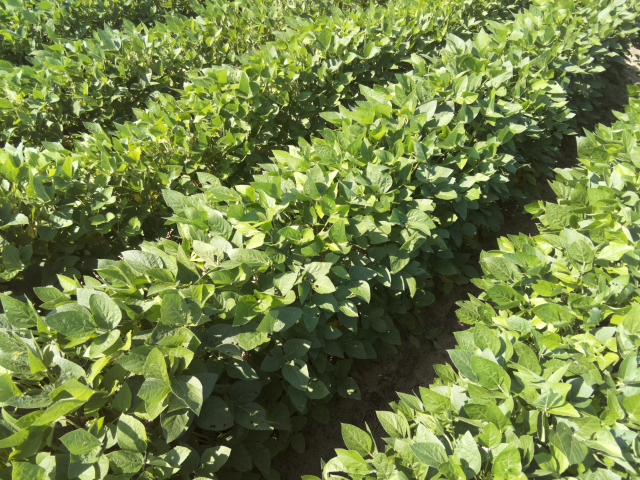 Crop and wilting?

soybean, leaves with no wilting
